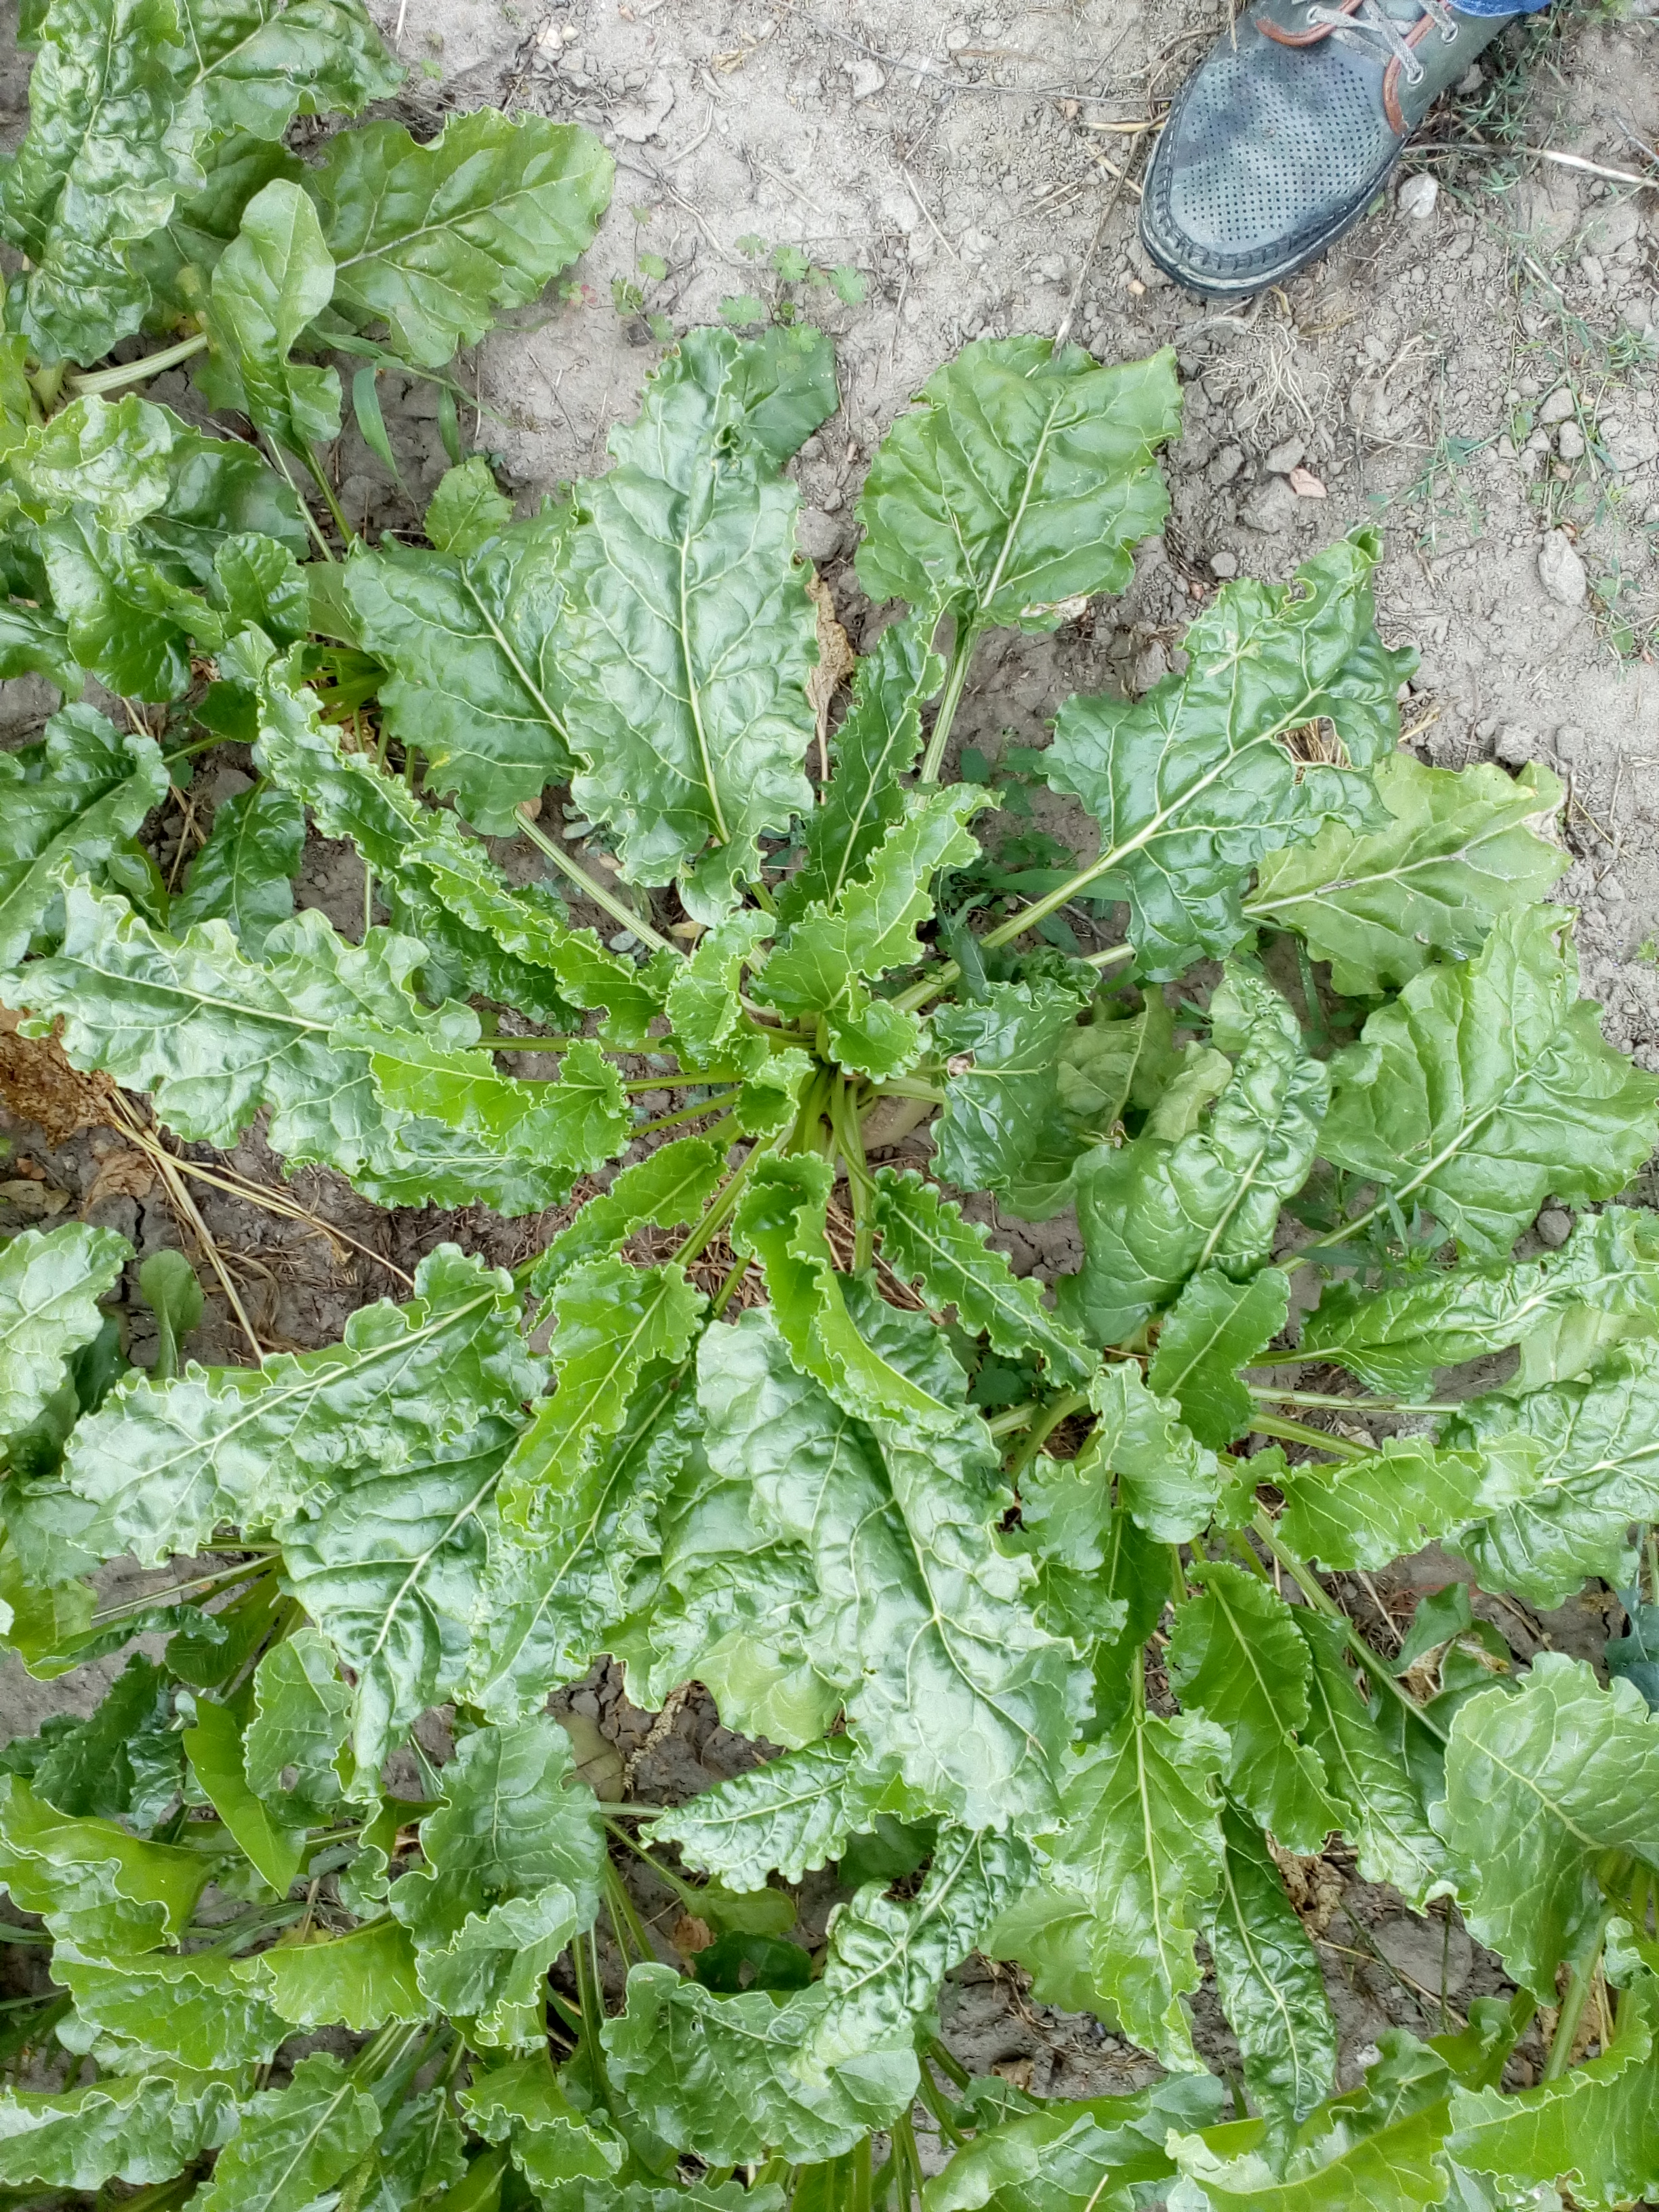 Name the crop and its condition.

beet, cercospora
